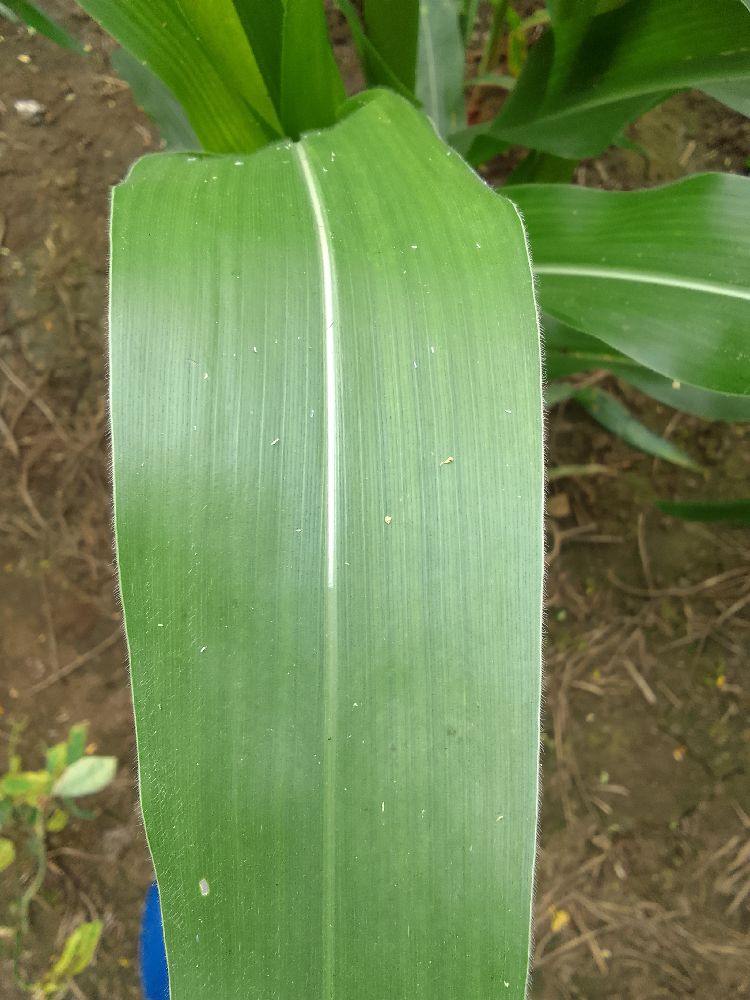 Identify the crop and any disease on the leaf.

maize, healthy
